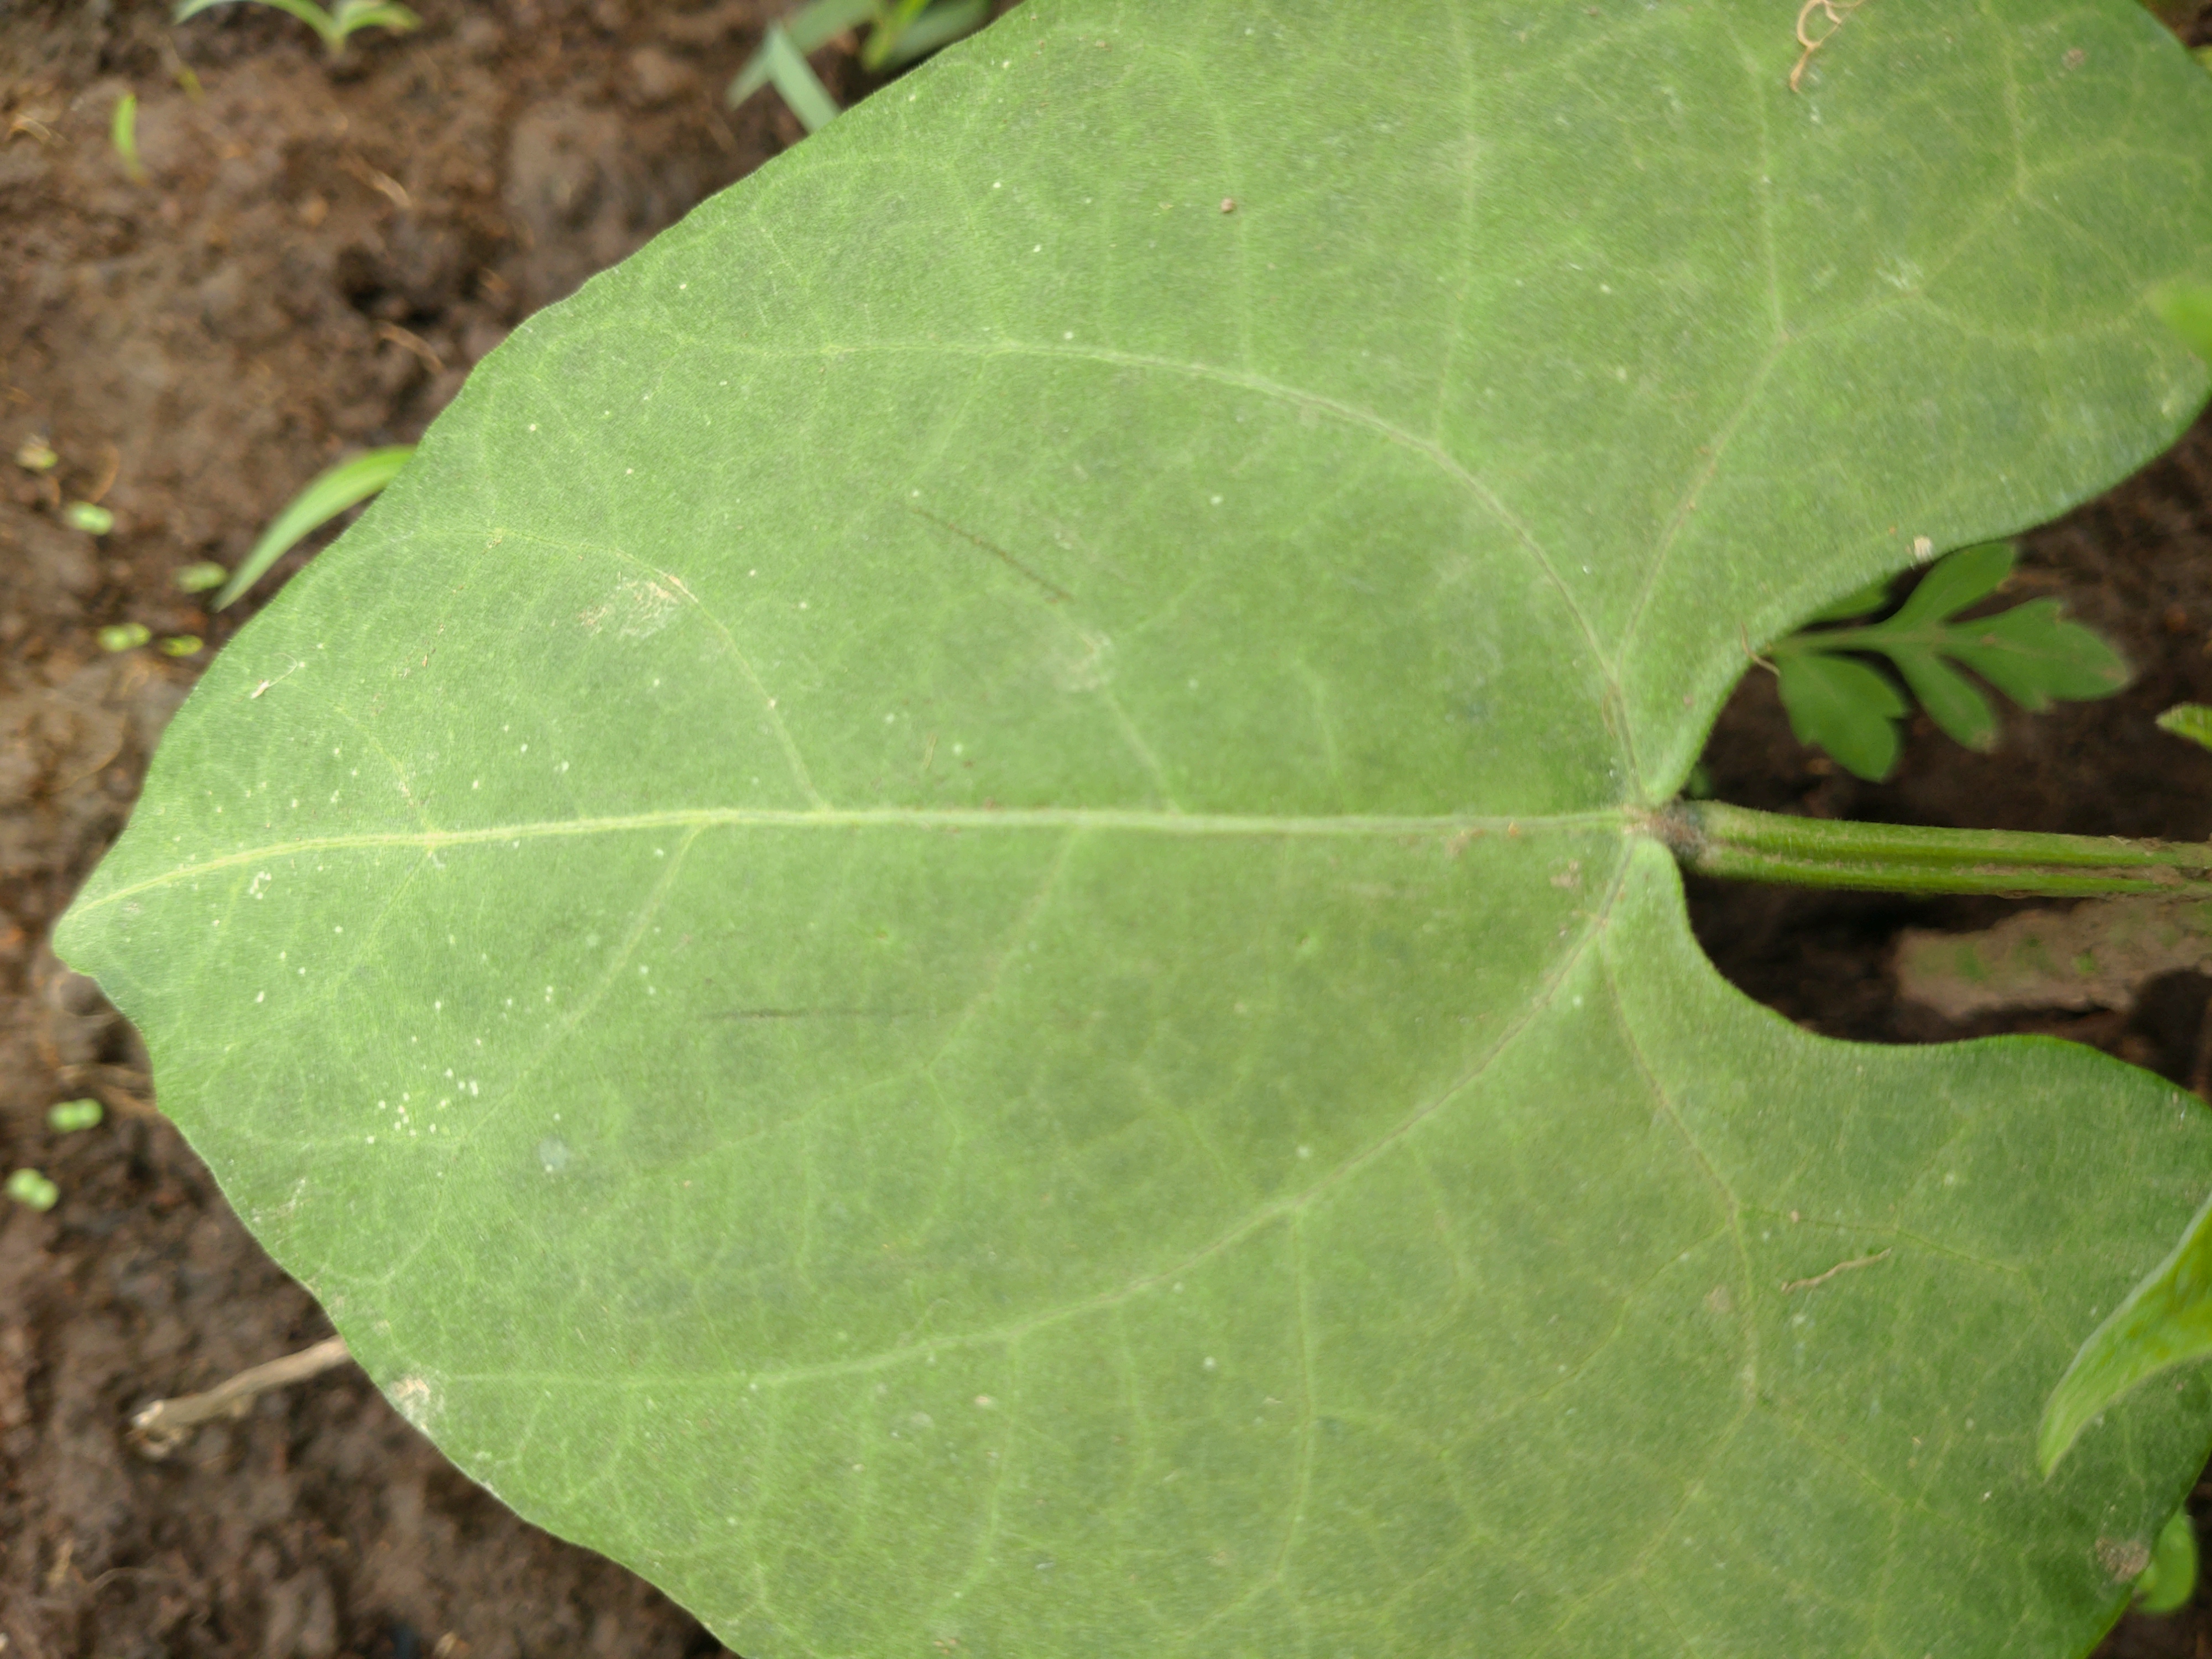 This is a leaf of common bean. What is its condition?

healthy
